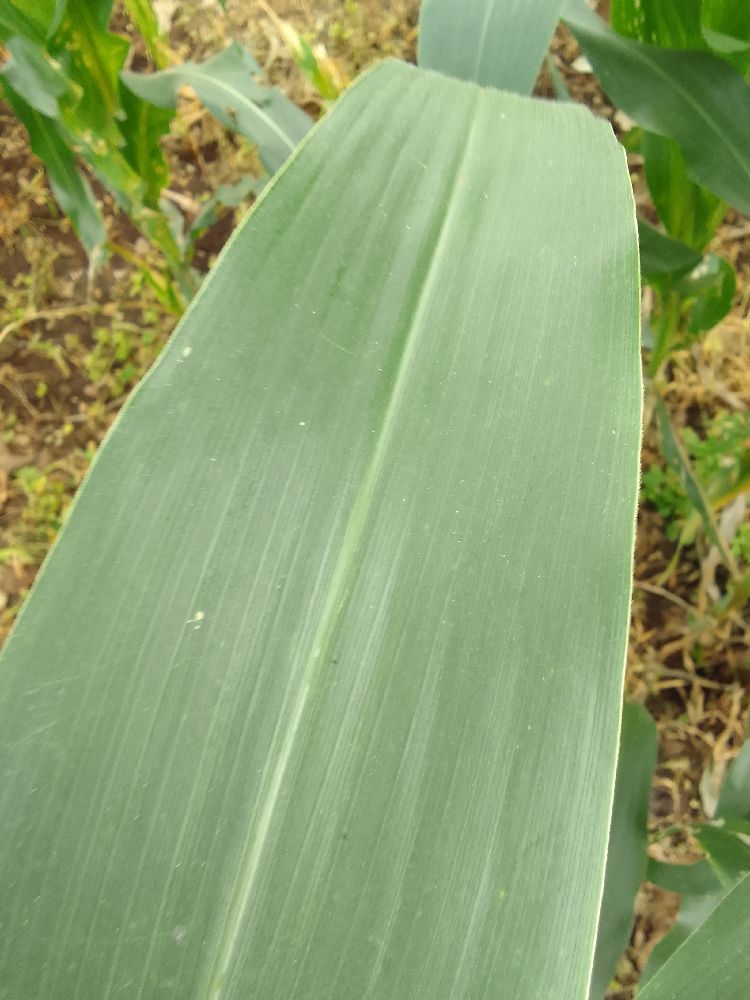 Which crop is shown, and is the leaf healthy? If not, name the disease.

maize, healthy
